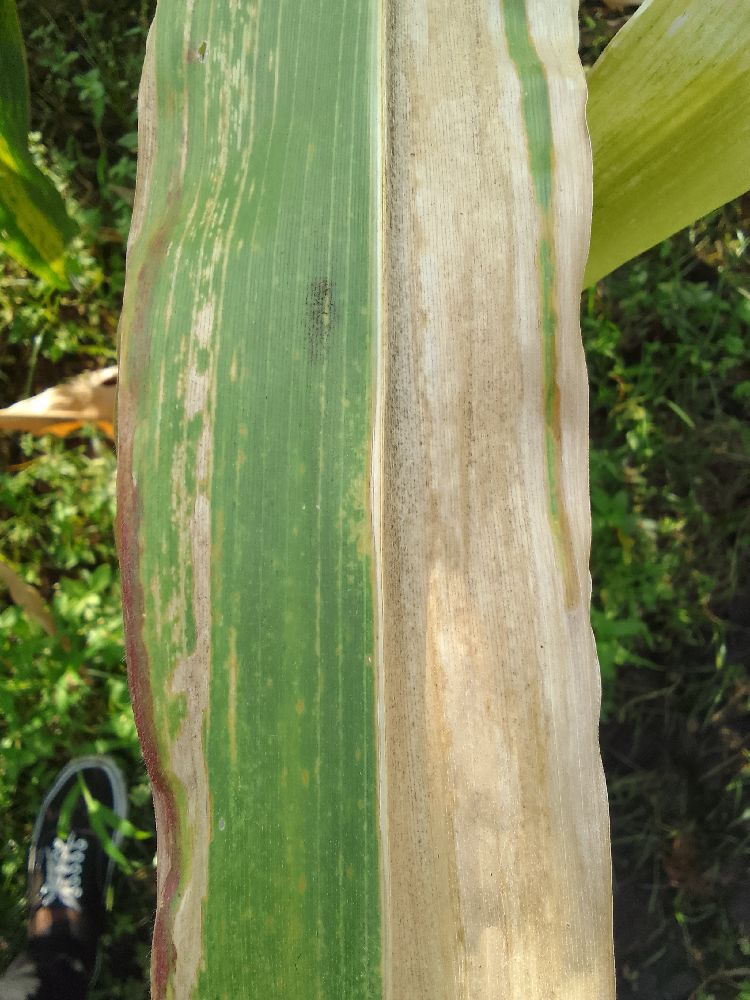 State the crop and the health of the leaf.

maize, maize lethal necrosis
